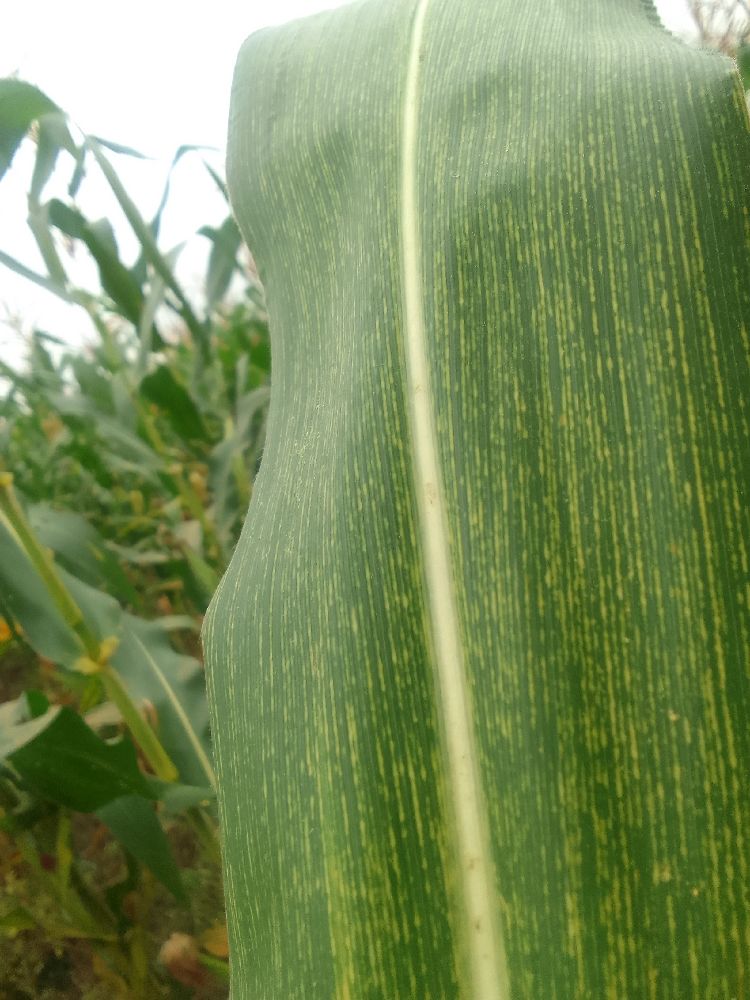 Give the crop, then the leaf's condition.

maize, maize streak virus
